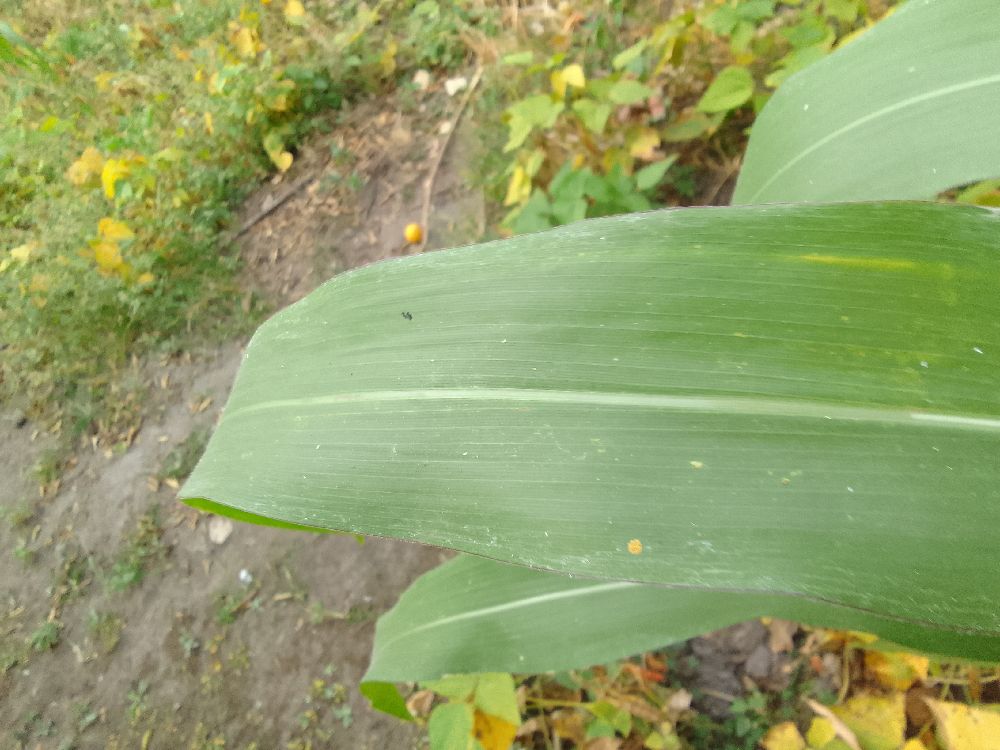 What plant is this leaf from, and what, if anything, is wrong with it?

maize, healthy
